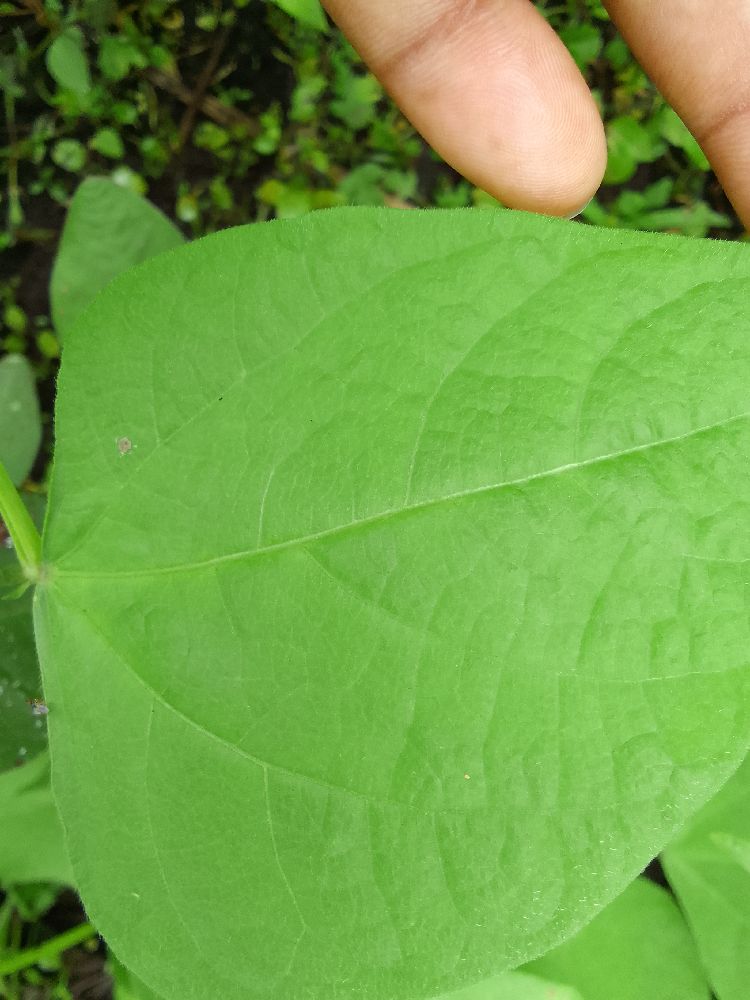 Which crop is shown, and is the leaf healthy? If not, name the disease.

common bean, healthy
